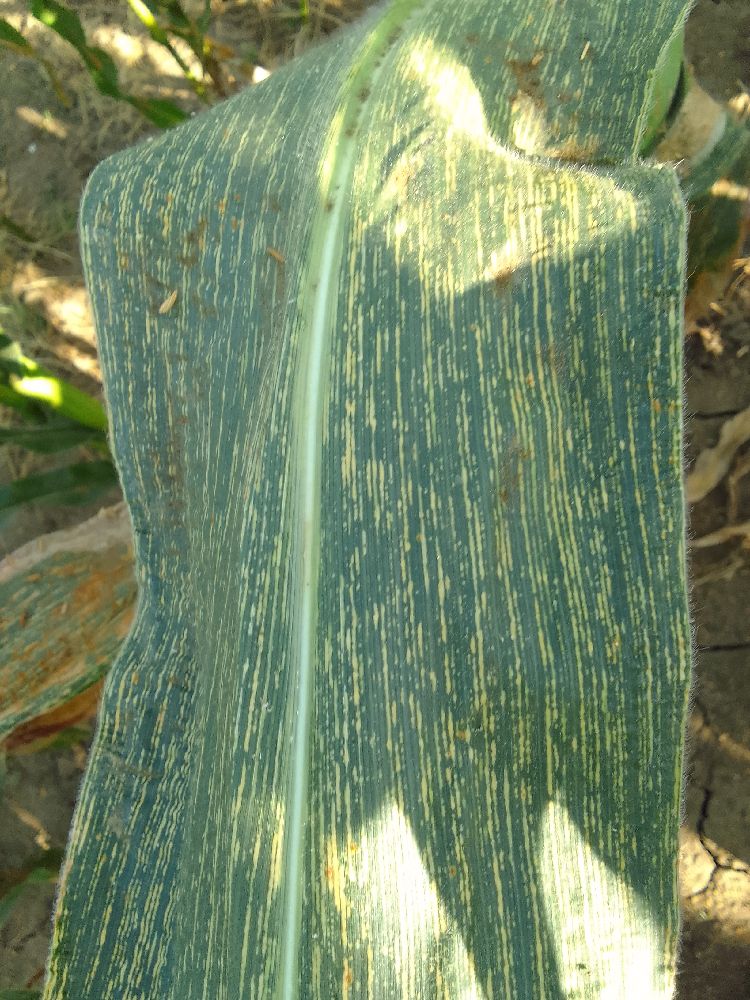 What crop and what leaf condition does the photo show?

maize, maize streak virus
